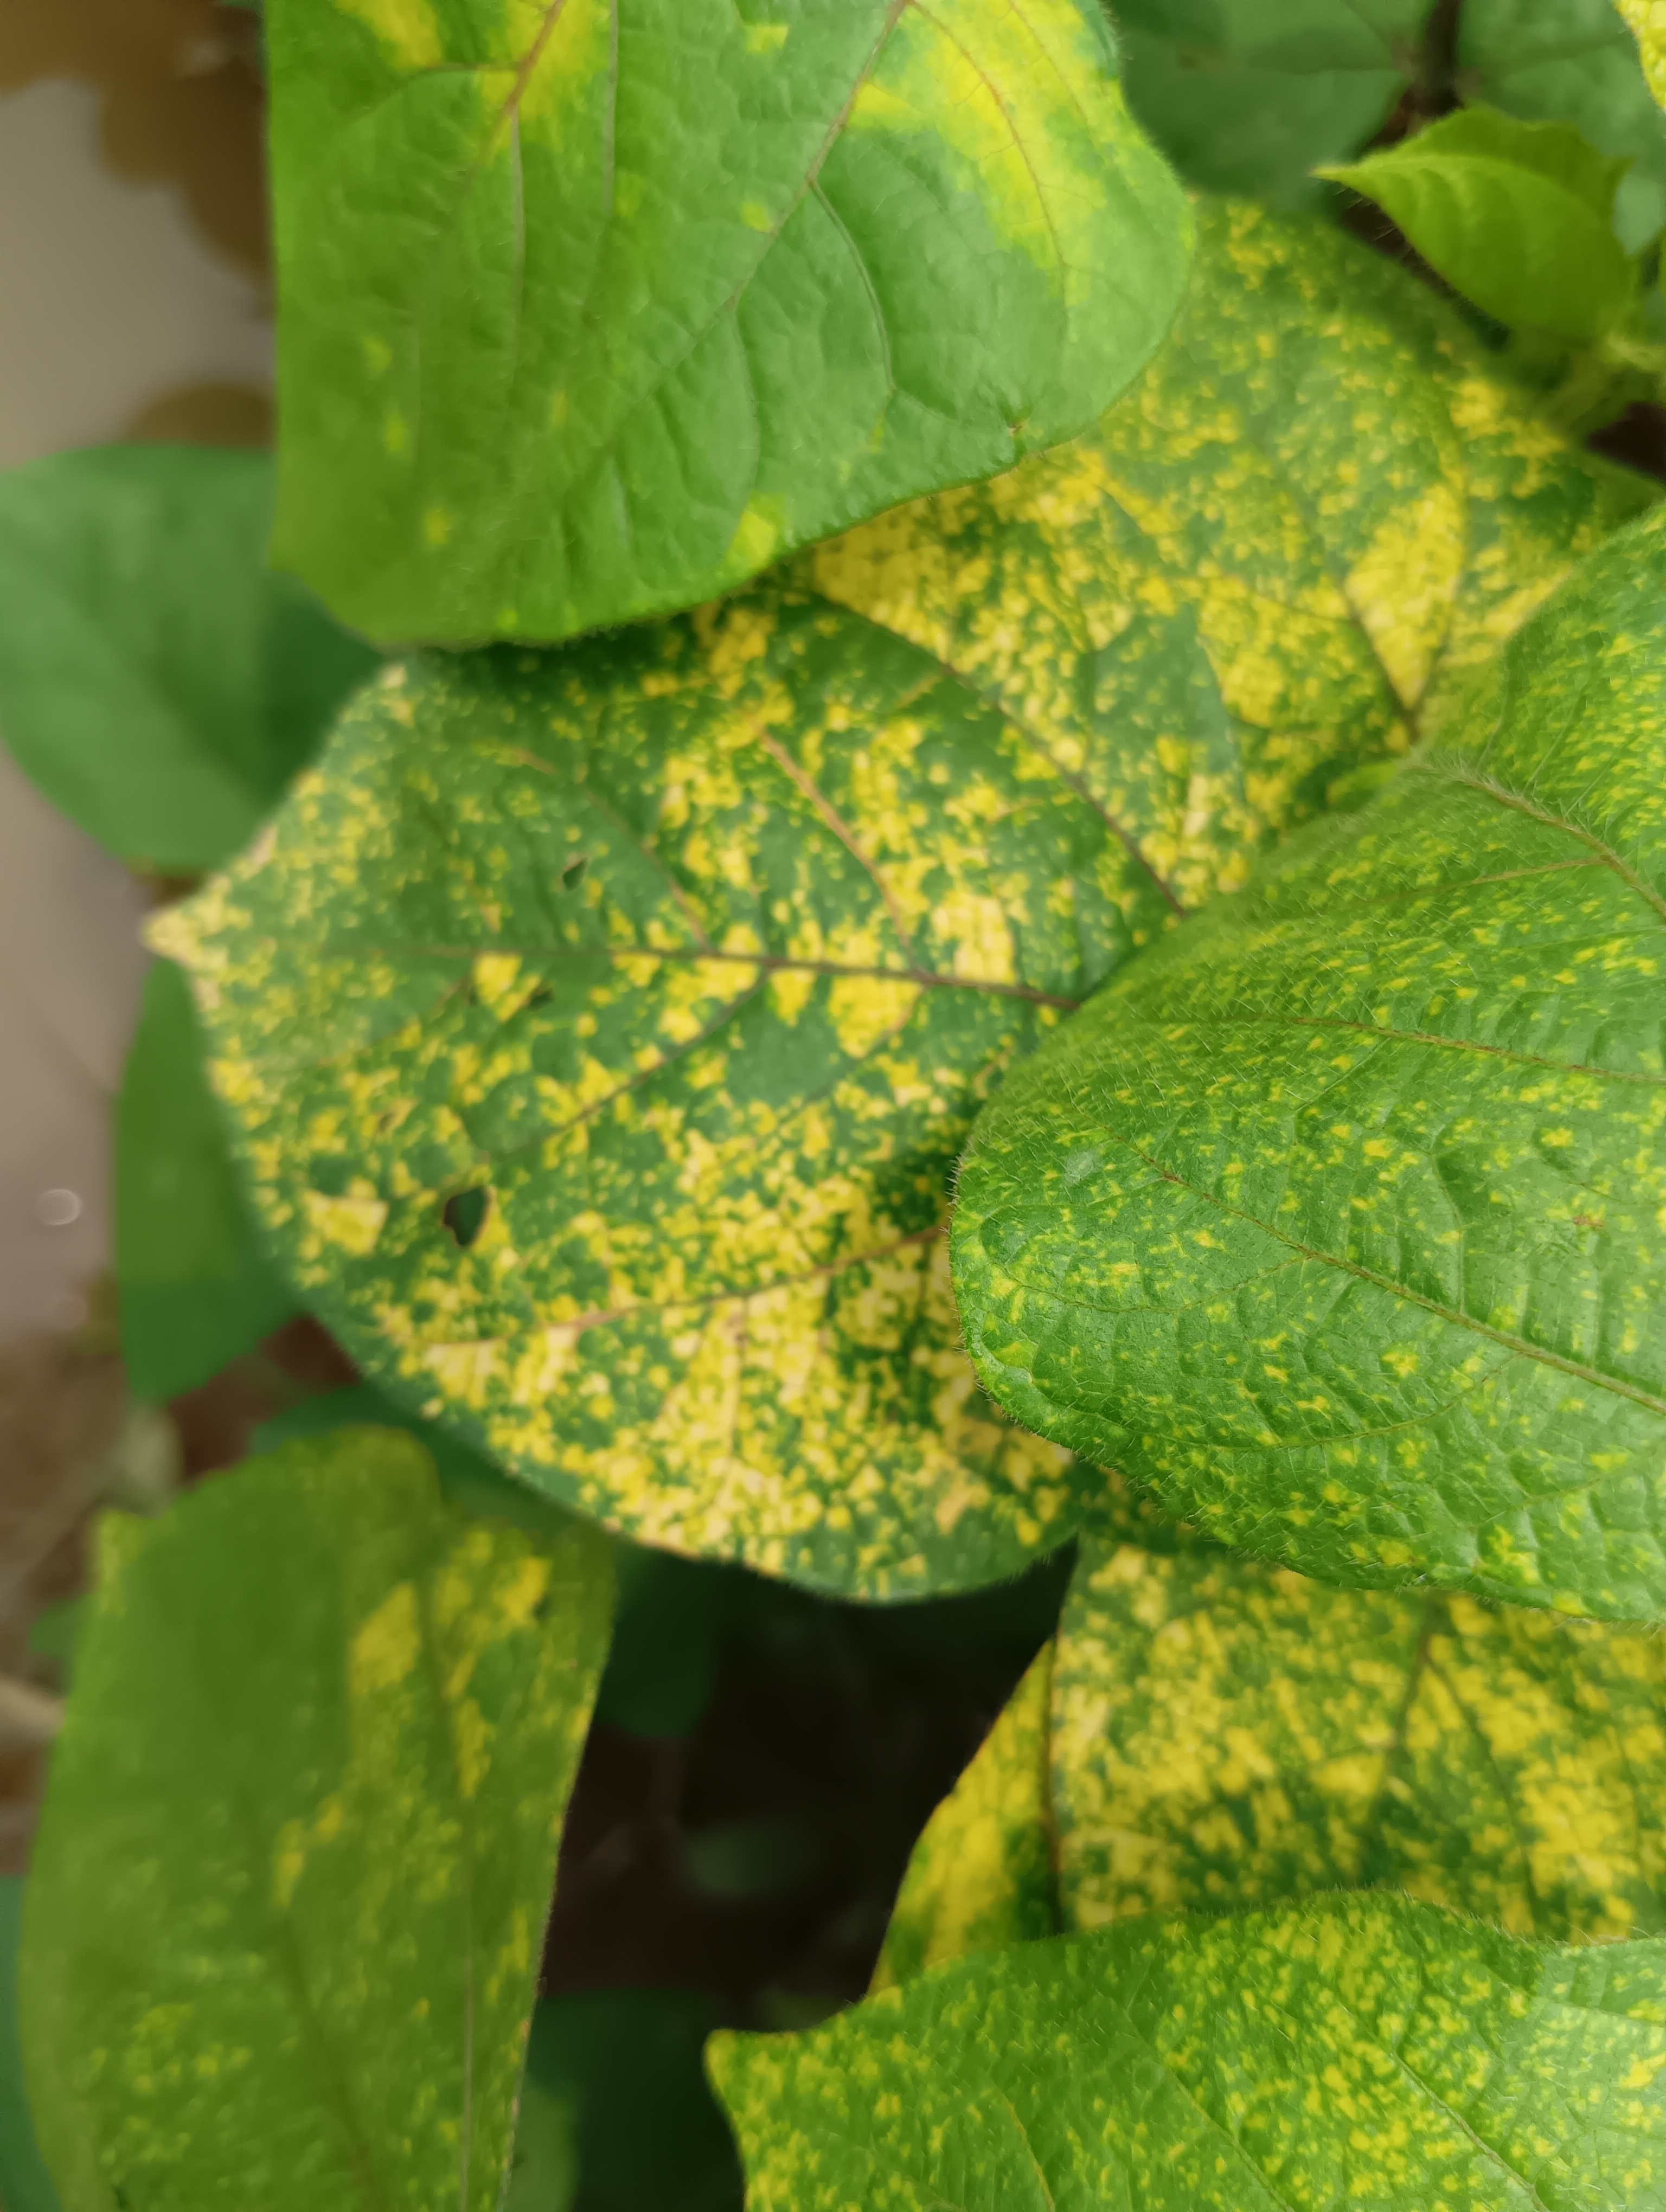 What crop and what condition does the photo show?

mungbean, yellow mosaic
